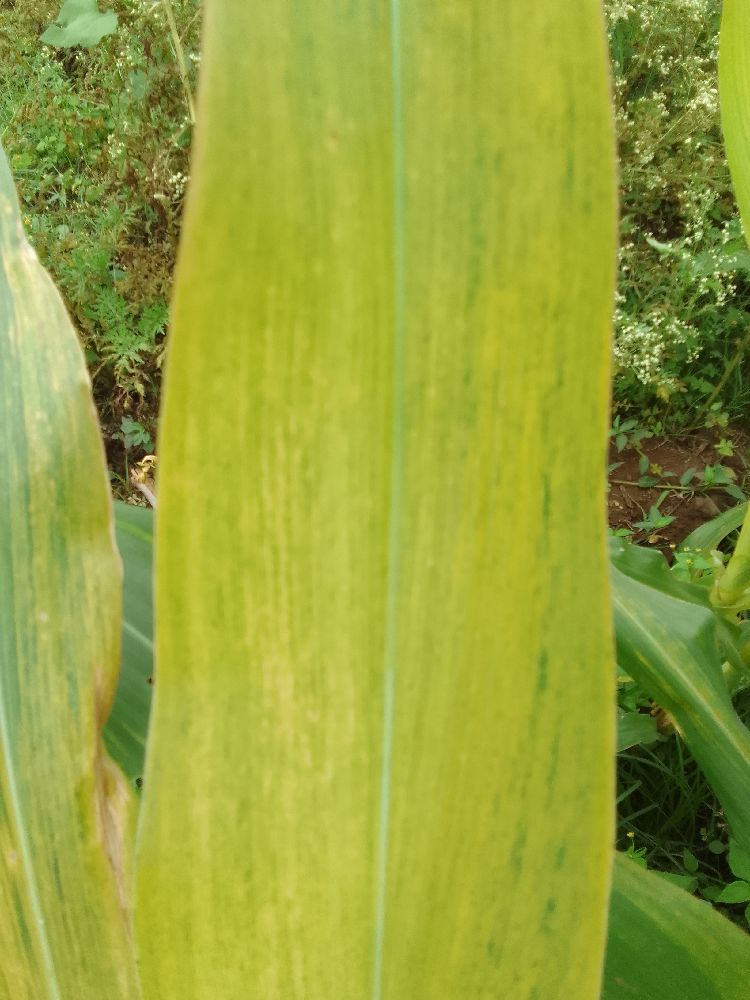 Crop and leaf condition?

maize, maize lethal necrosis
